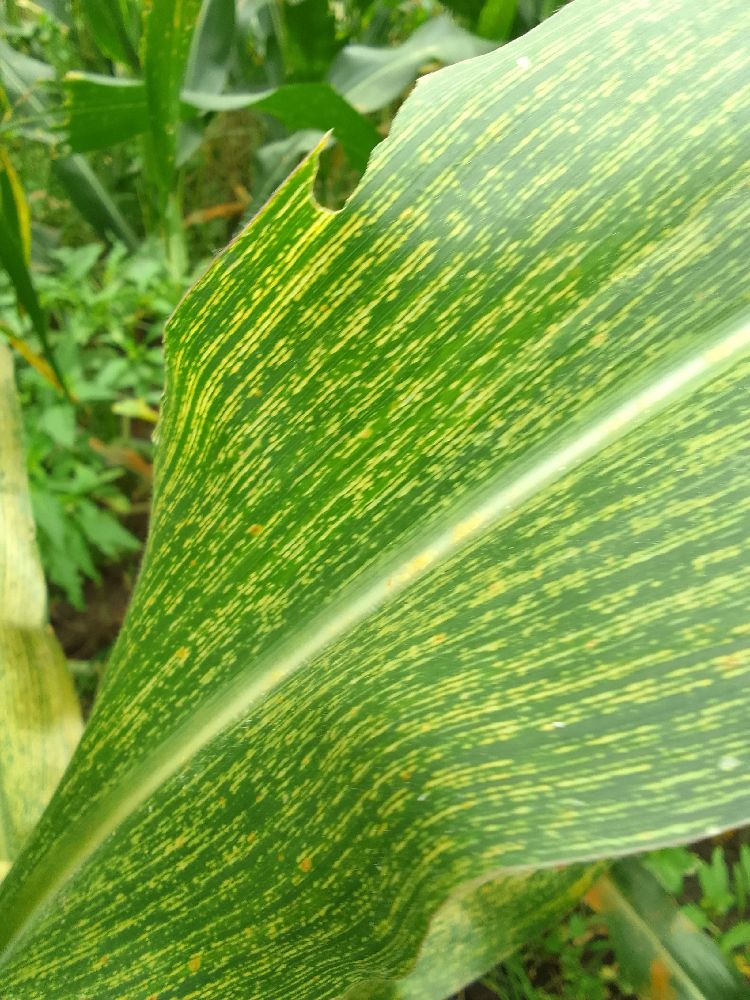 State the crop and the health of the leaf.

maize, maize streak virus
